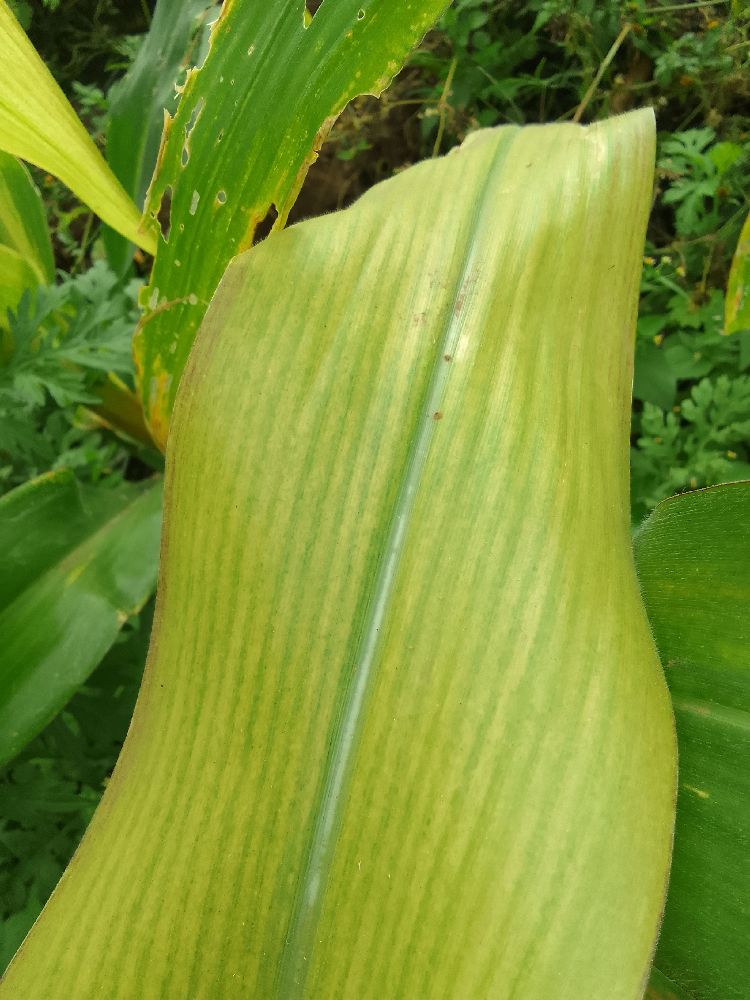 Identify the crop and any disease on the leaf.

maize, maize lethal necrosis
